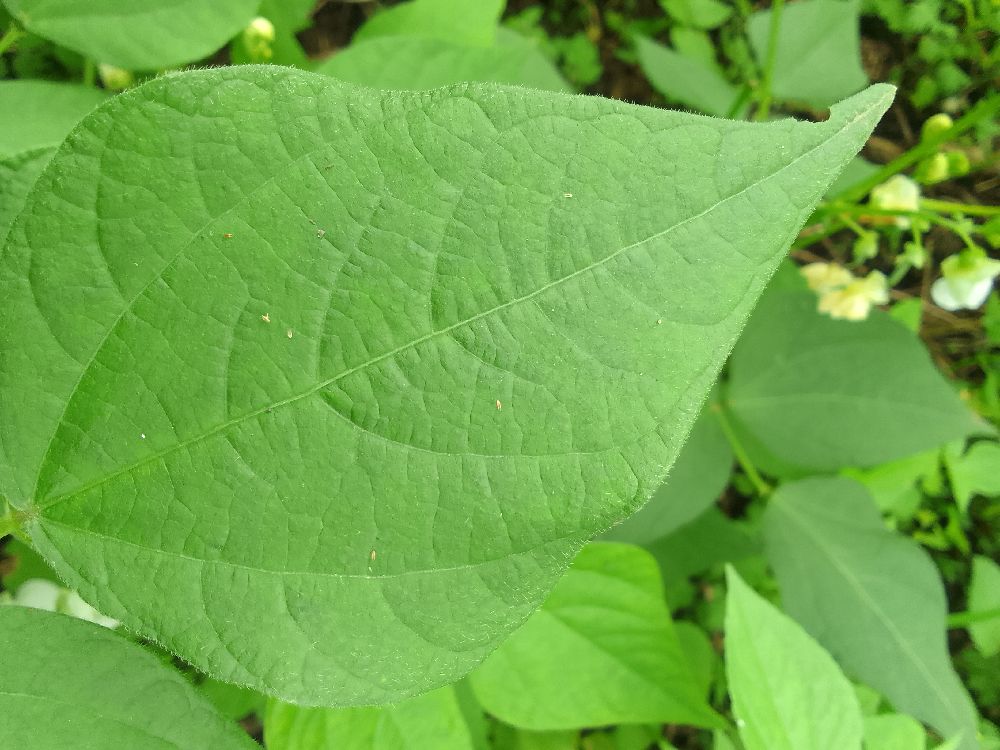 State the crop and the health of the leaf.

common bean, healthy
